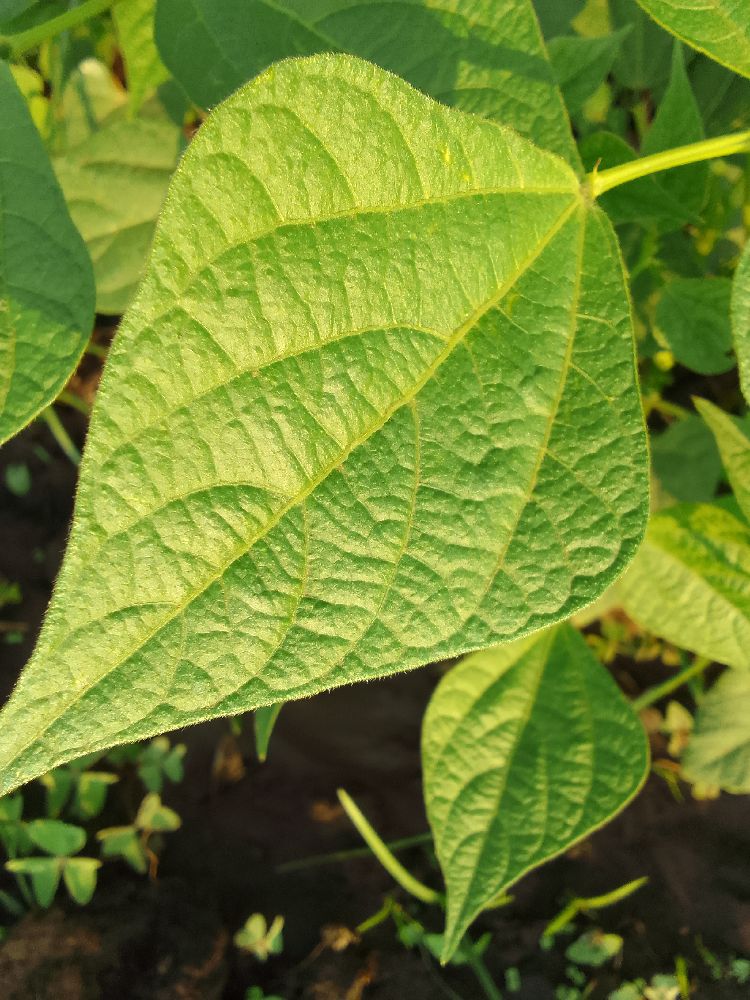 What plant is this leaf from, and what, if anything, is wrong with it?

common bean, healthy
